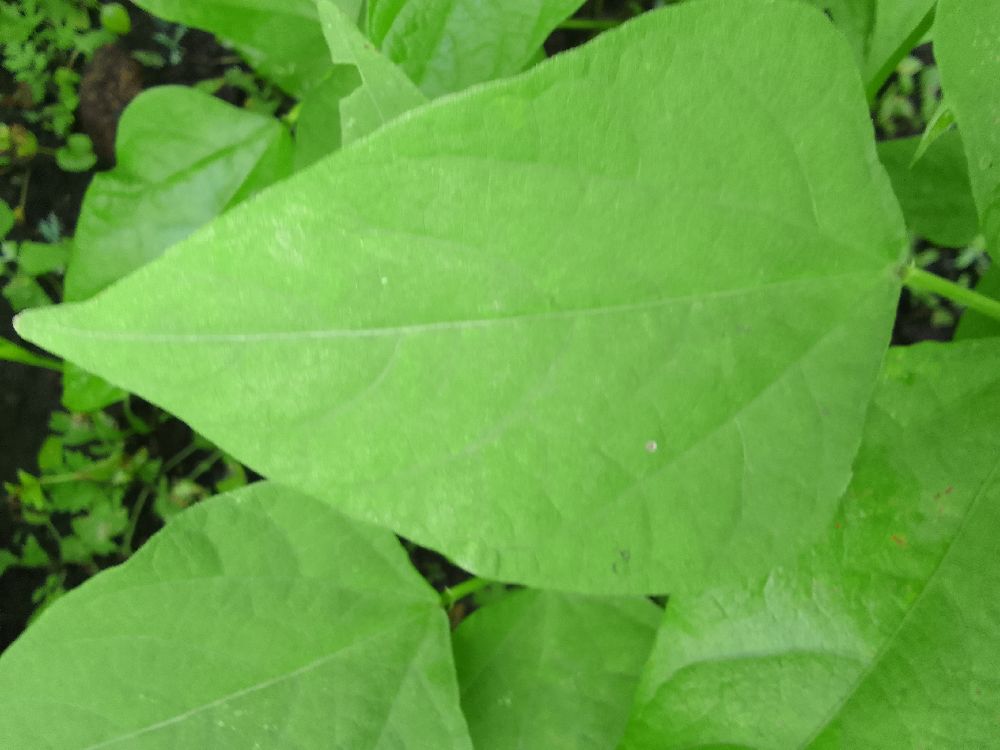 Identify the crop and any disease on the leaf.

common bean, healthy
